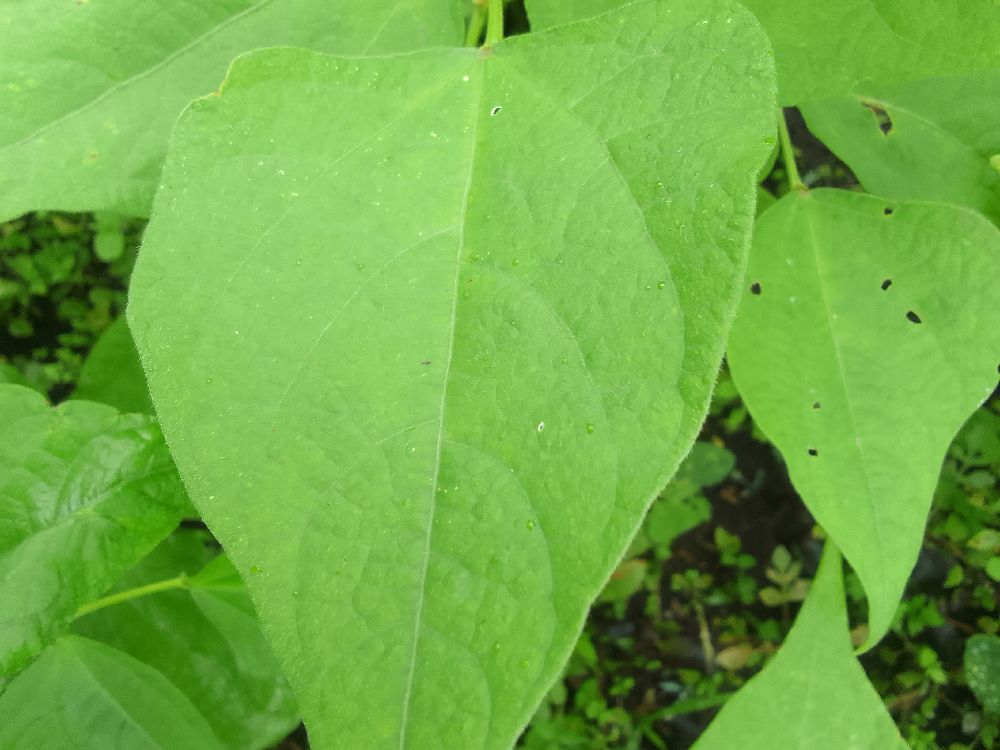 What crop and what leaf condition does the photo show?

common bean, healthy
